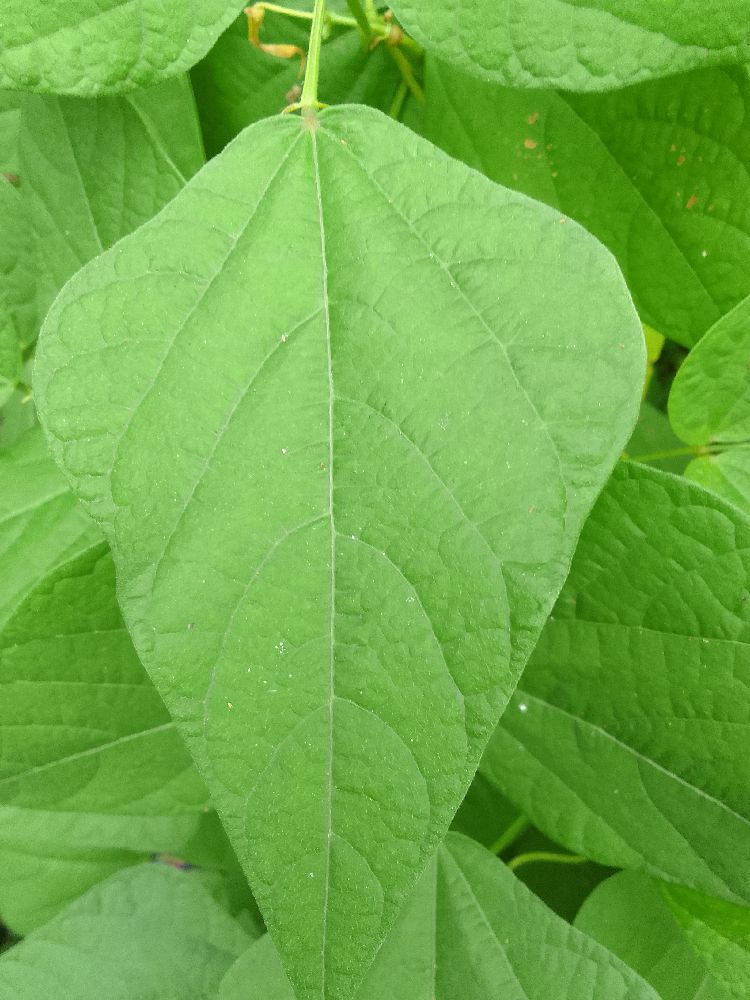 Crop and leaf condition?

common bean, healthy
